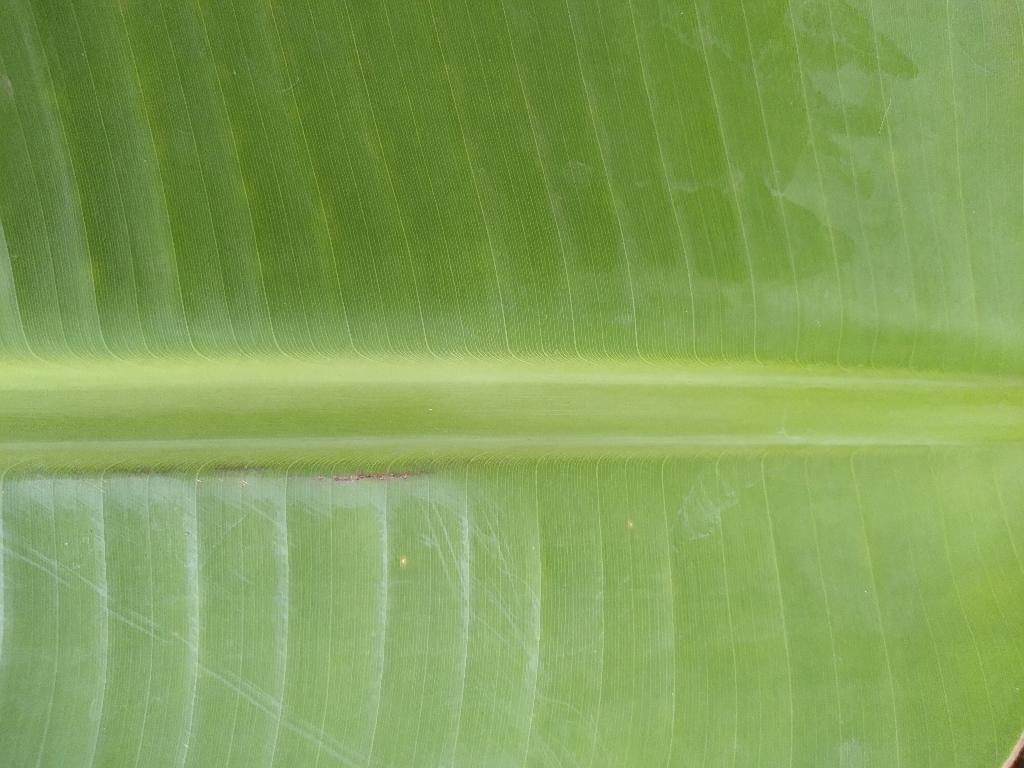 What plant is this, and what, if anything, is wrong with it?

banana, healthy
